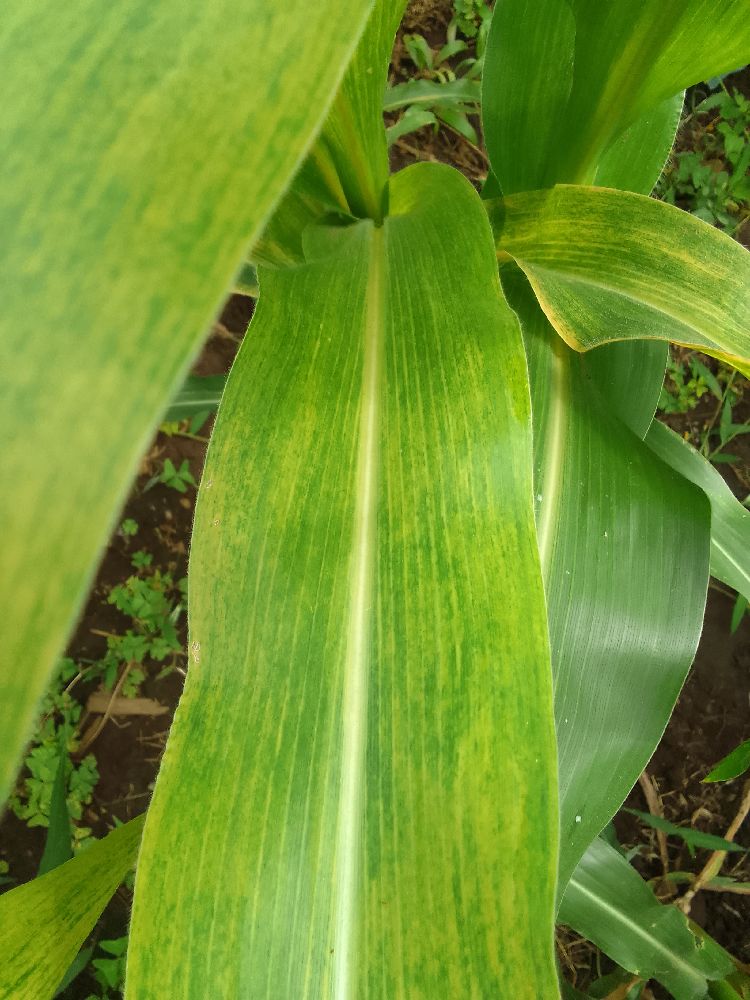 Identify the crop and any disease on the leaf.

maize, maize lethal necrosis
